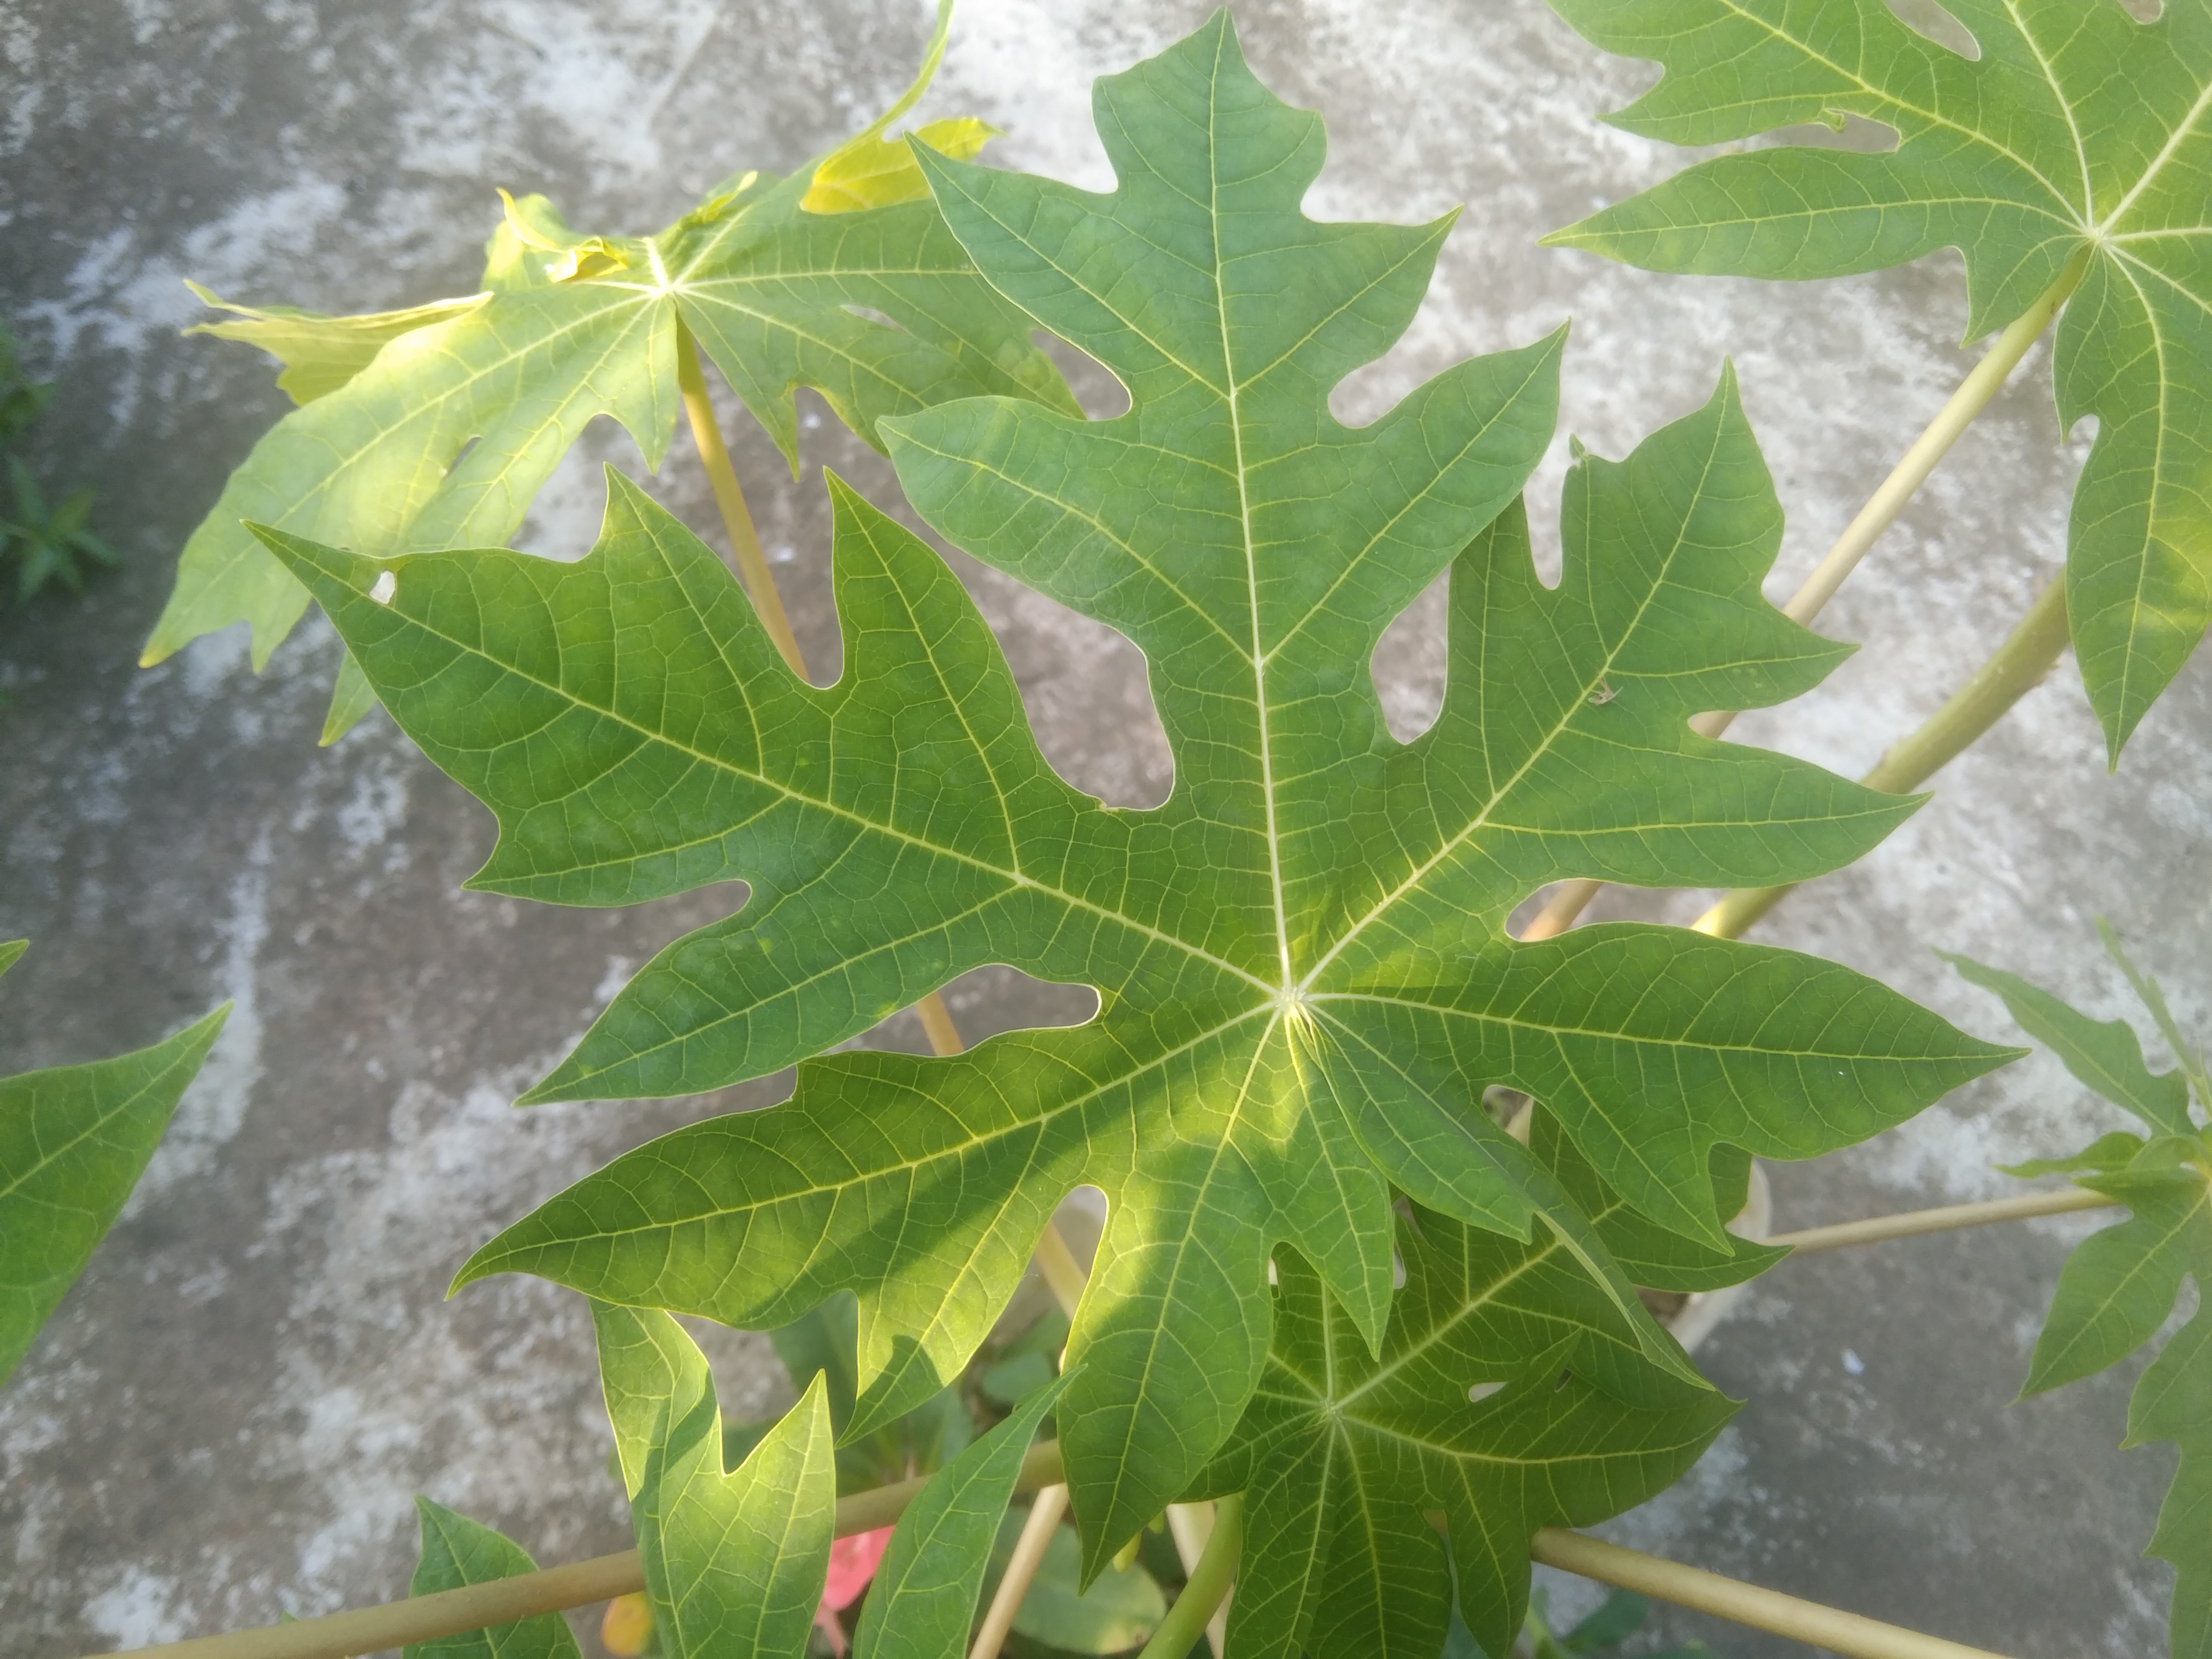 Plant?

papaya
